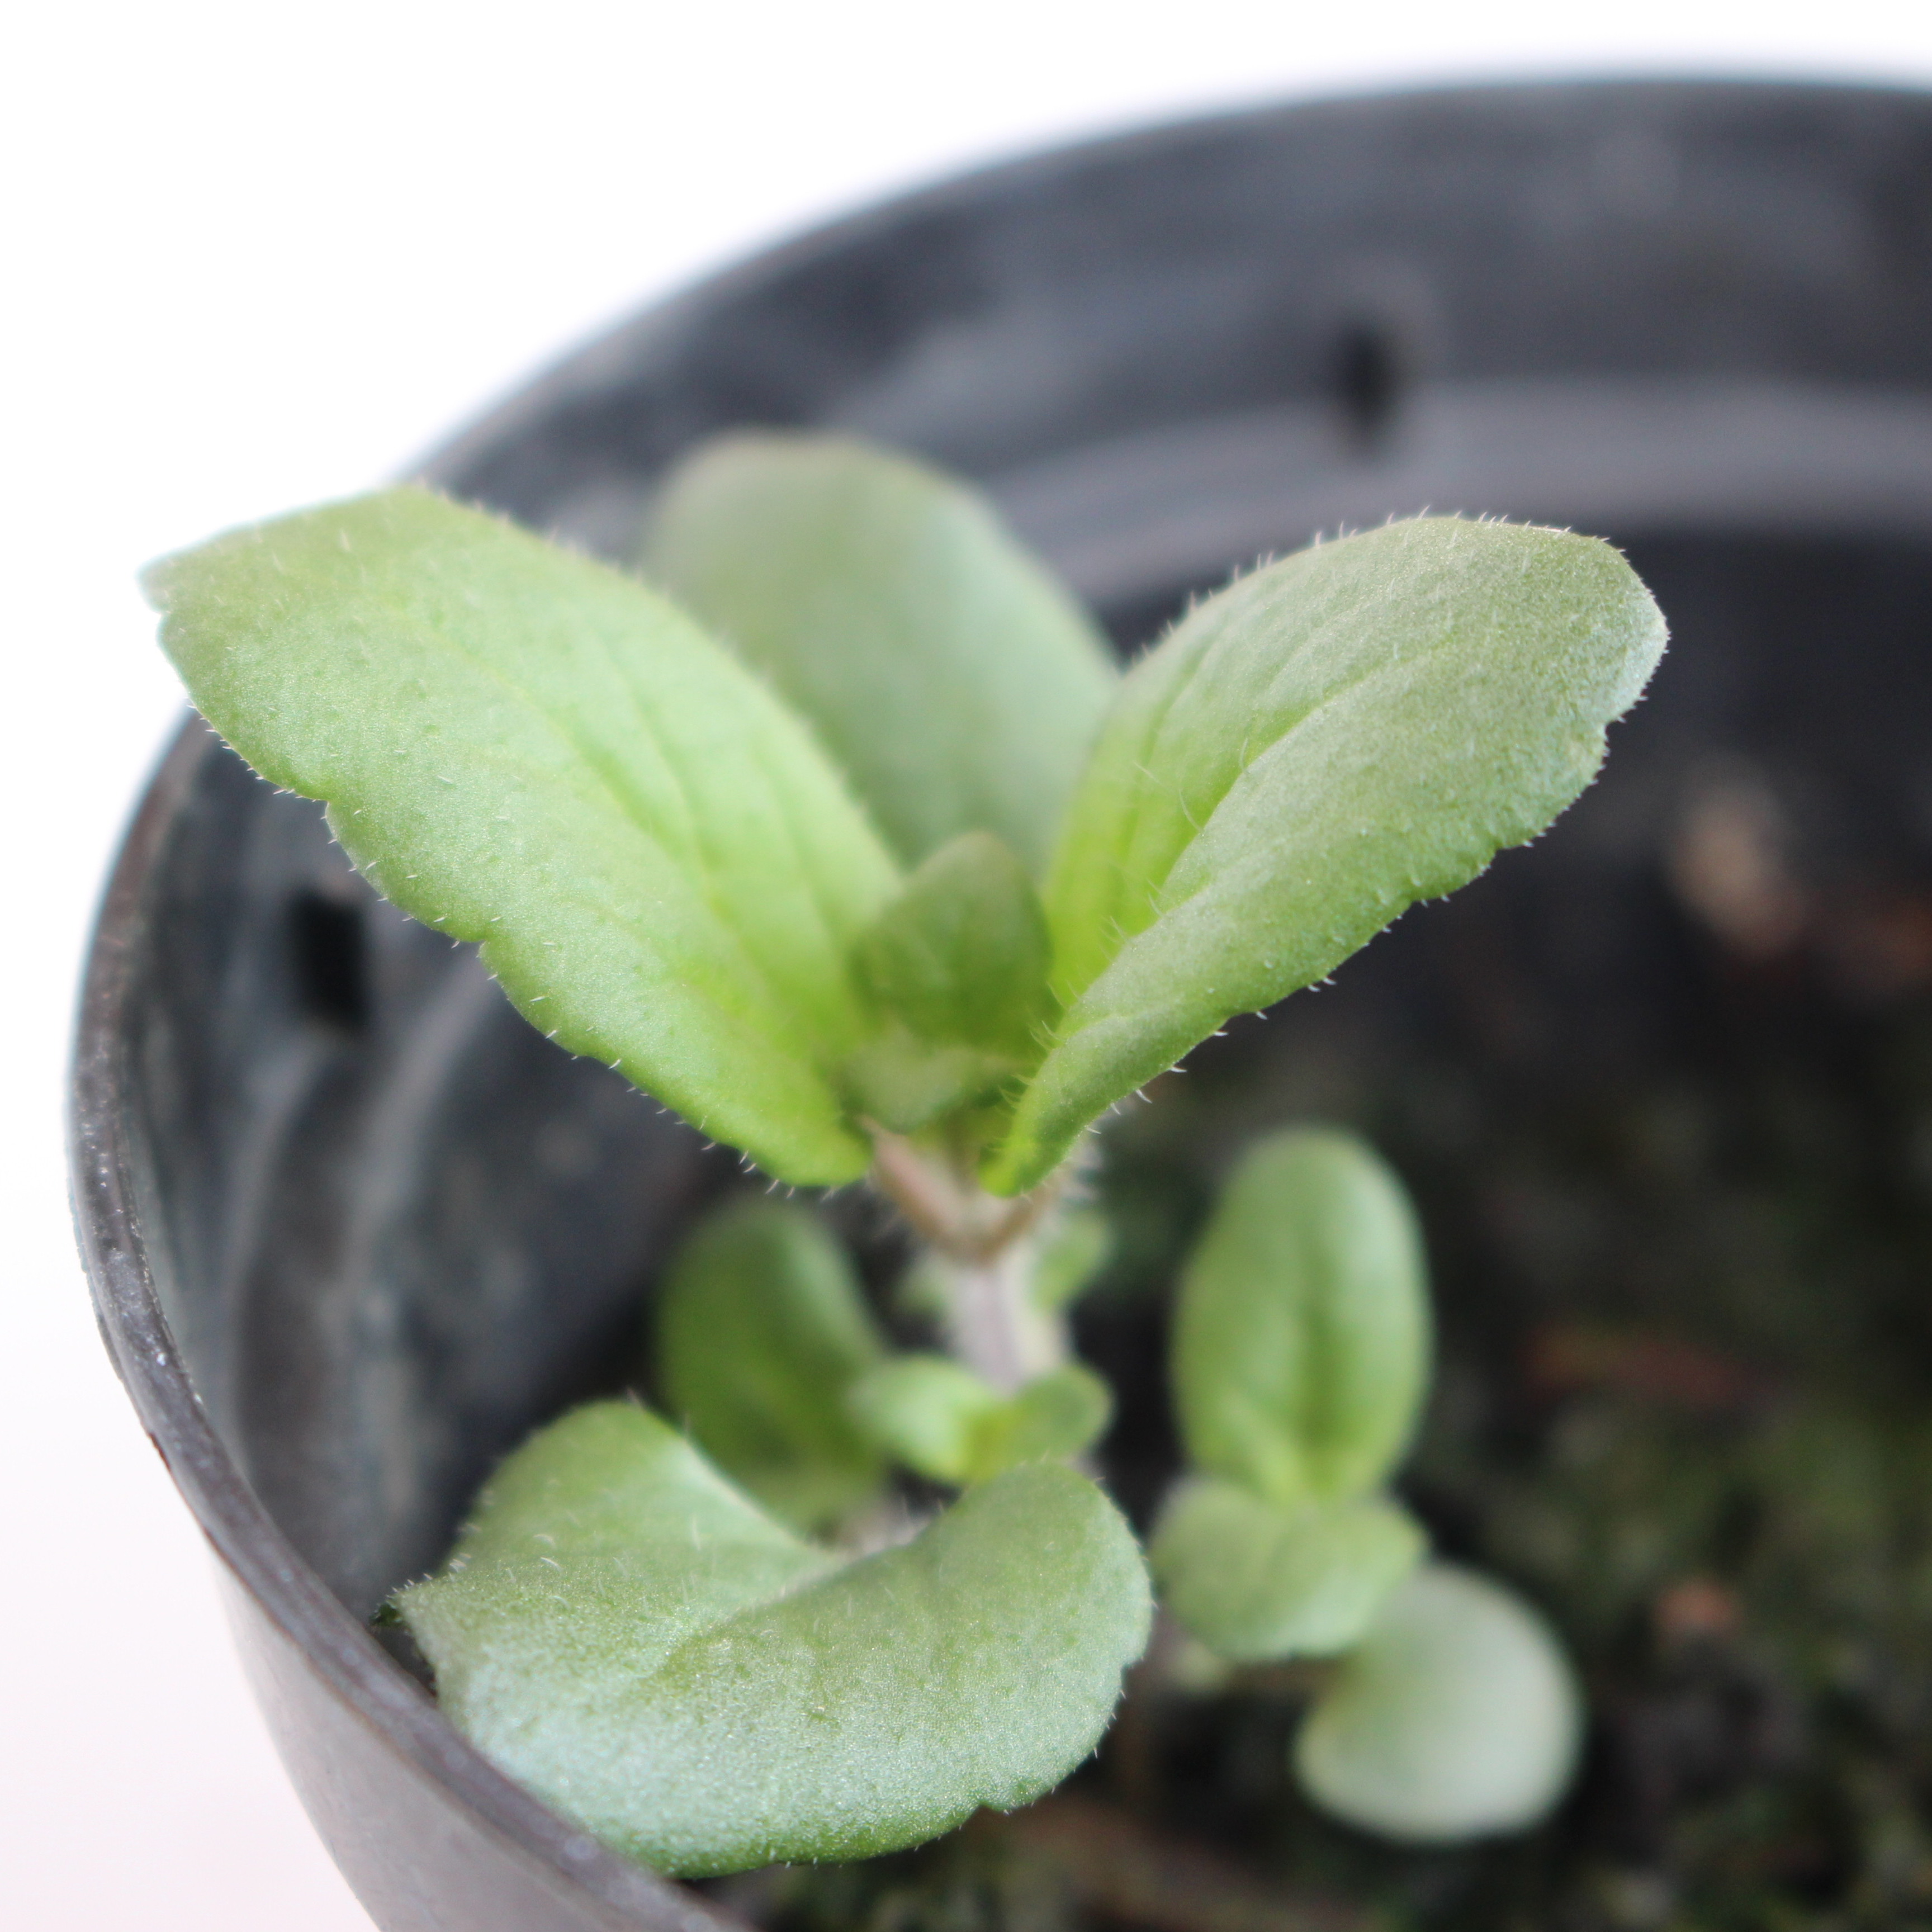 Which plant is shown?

Veronica persica
